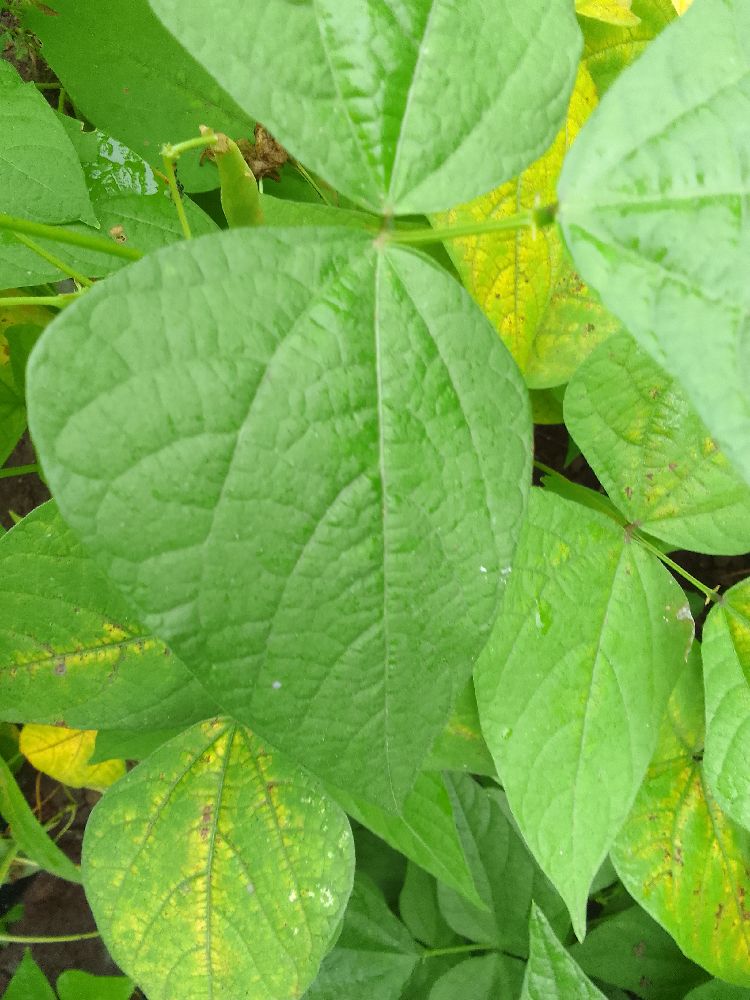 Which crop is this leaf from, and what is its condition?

common bean, healthy
